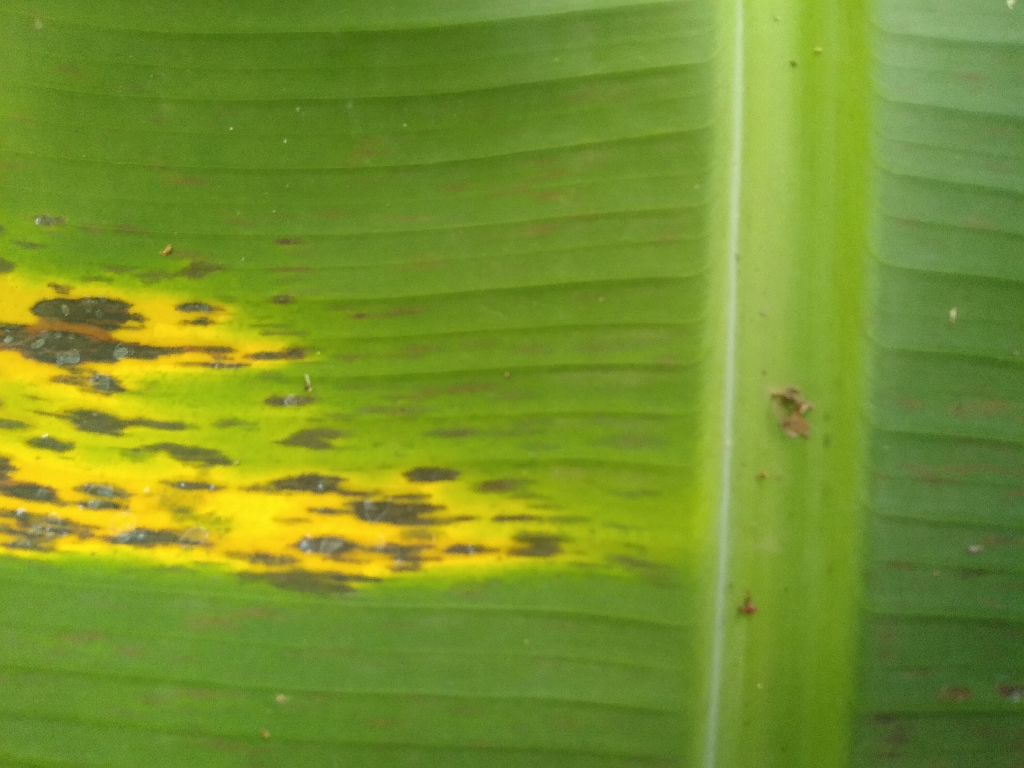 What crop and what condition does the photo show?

banana, black sigatoka
